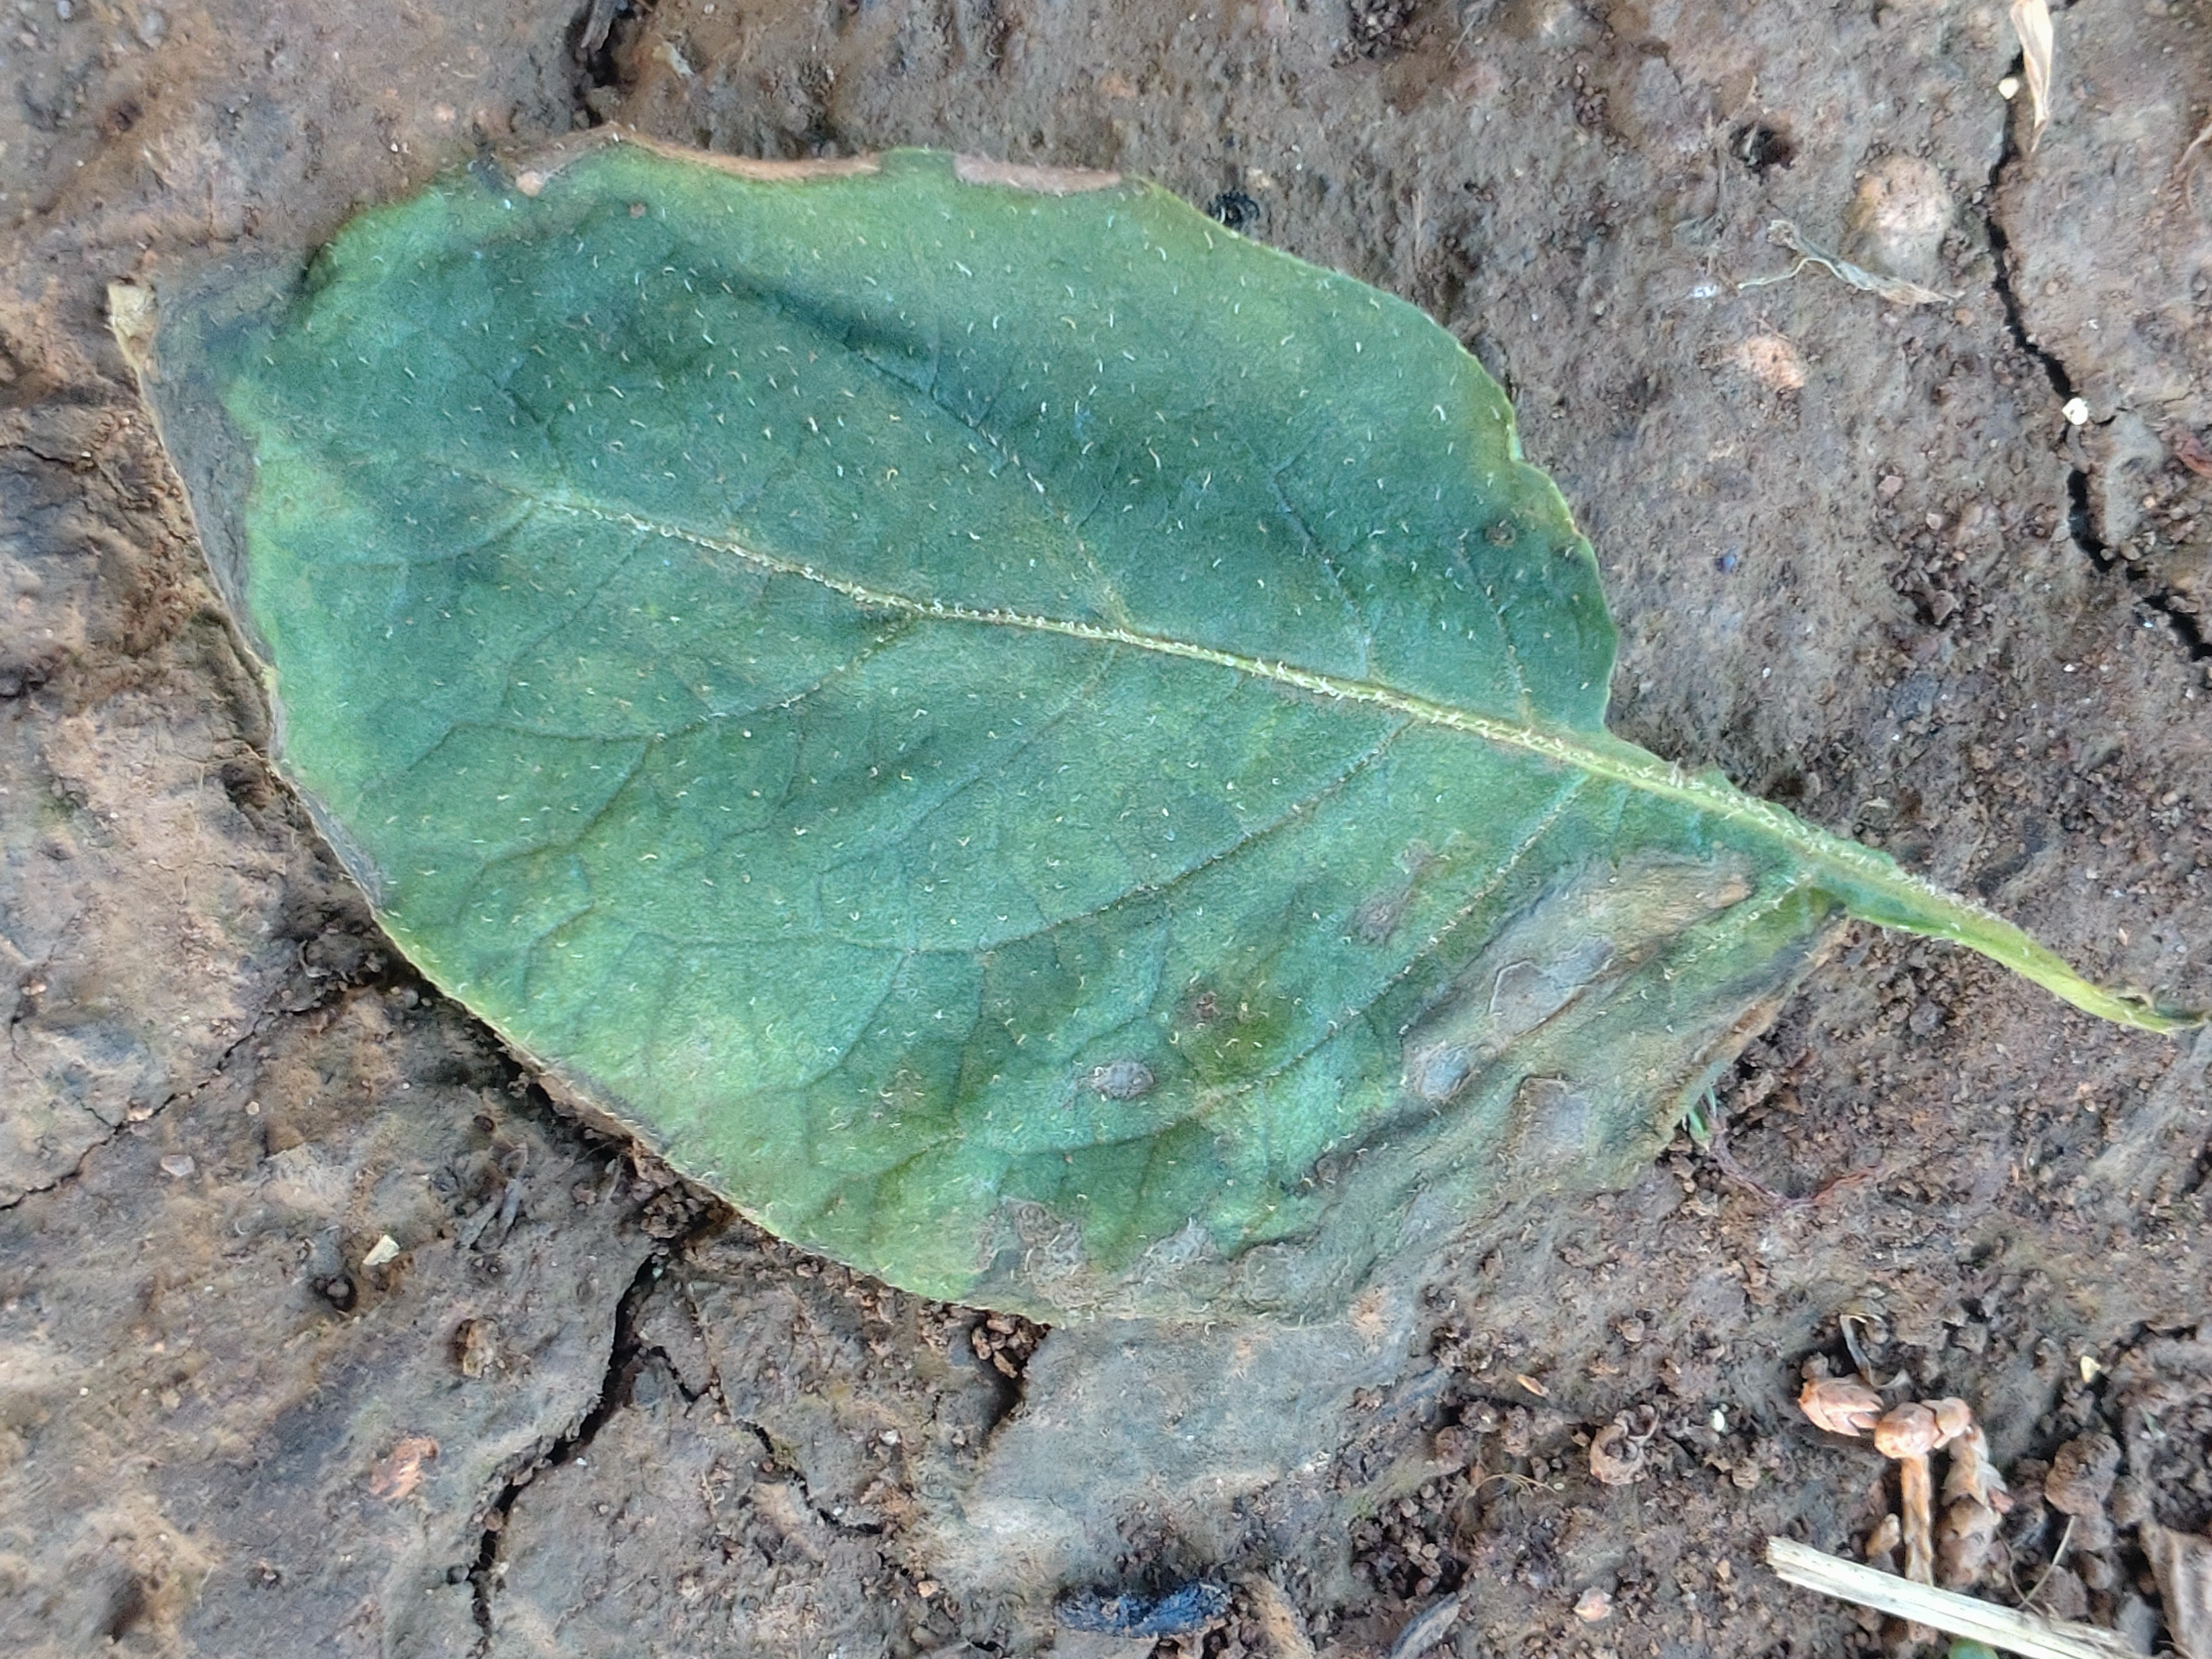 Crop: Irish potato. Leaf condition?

early blight
